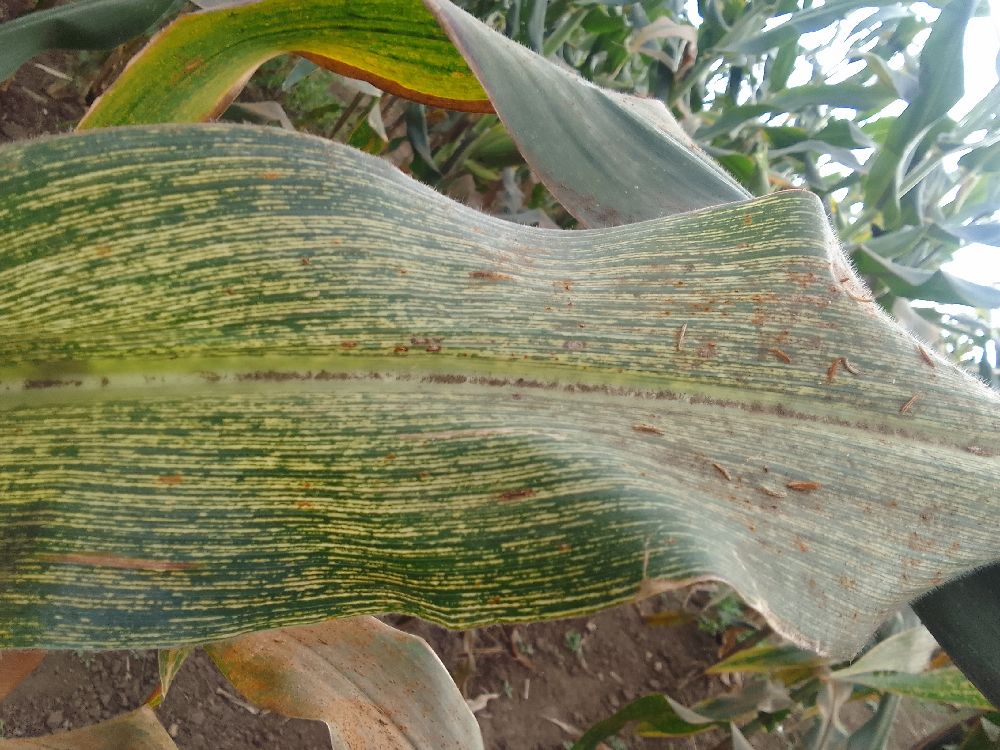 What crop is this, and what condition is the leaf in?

maize, maize streak virus
